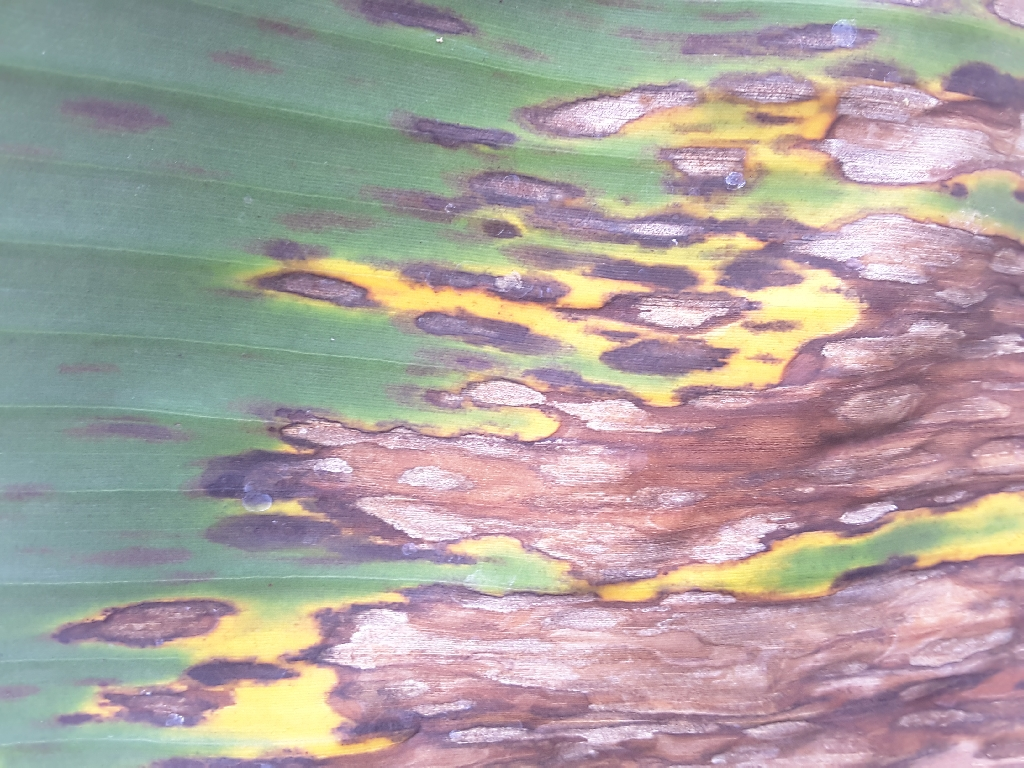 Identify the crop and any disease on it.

banana, black sigatoka
